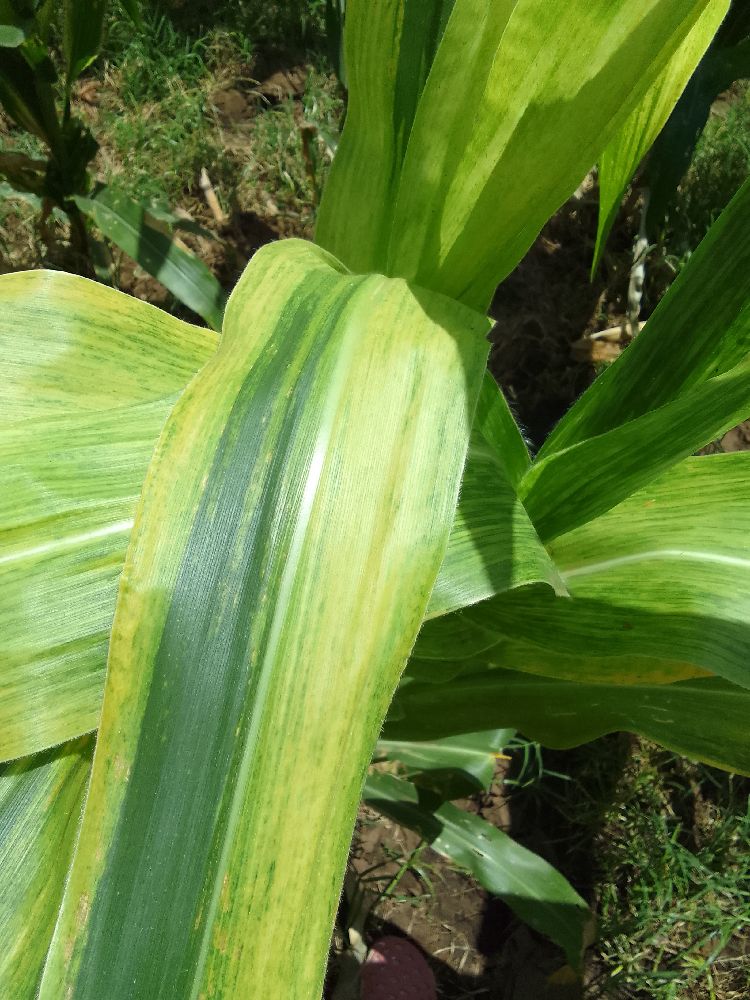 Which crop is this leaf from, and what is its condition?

maize, maize lethal necrosis
